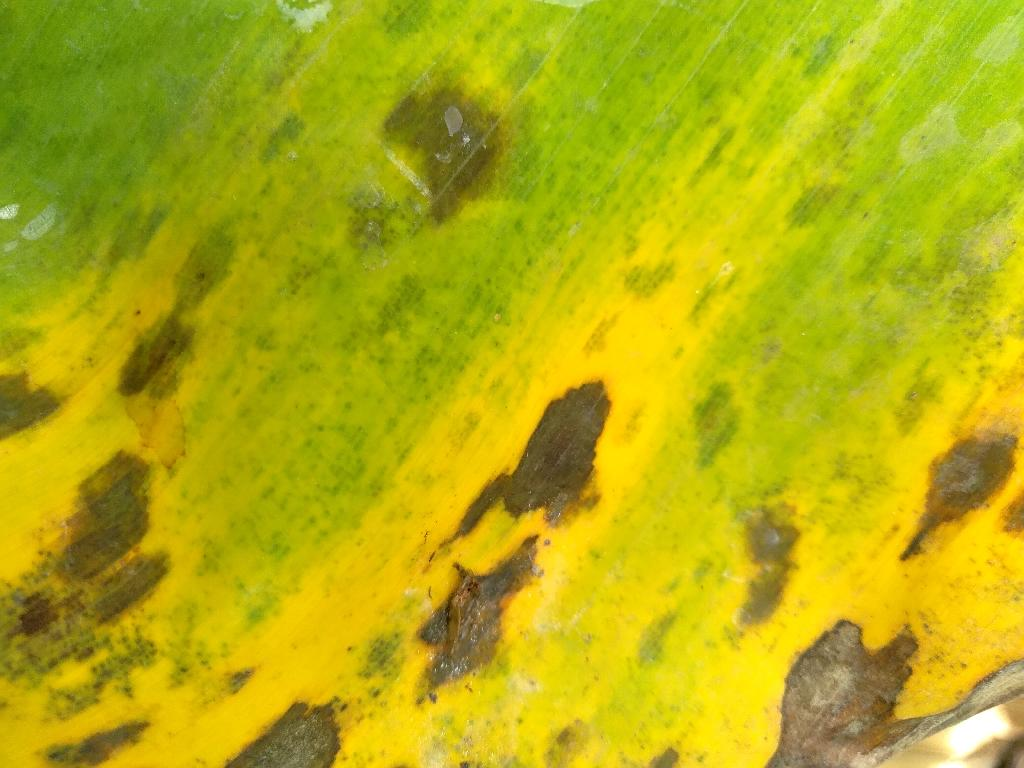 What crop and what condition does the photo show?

banana, black sigatoka
